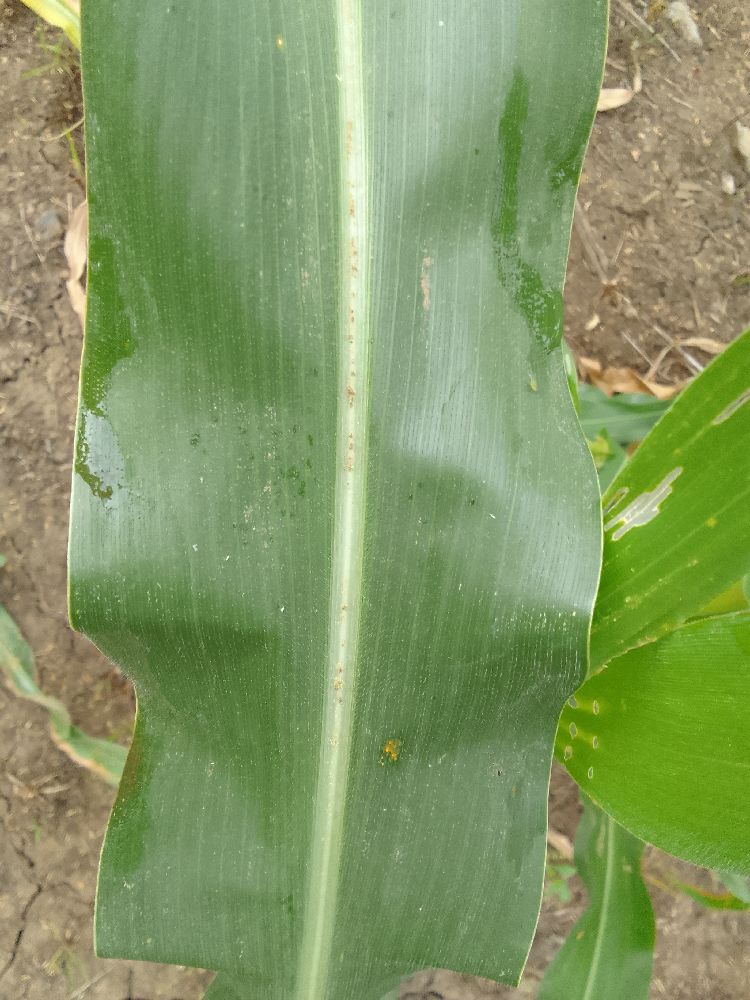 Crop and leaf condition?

maize, healthy
